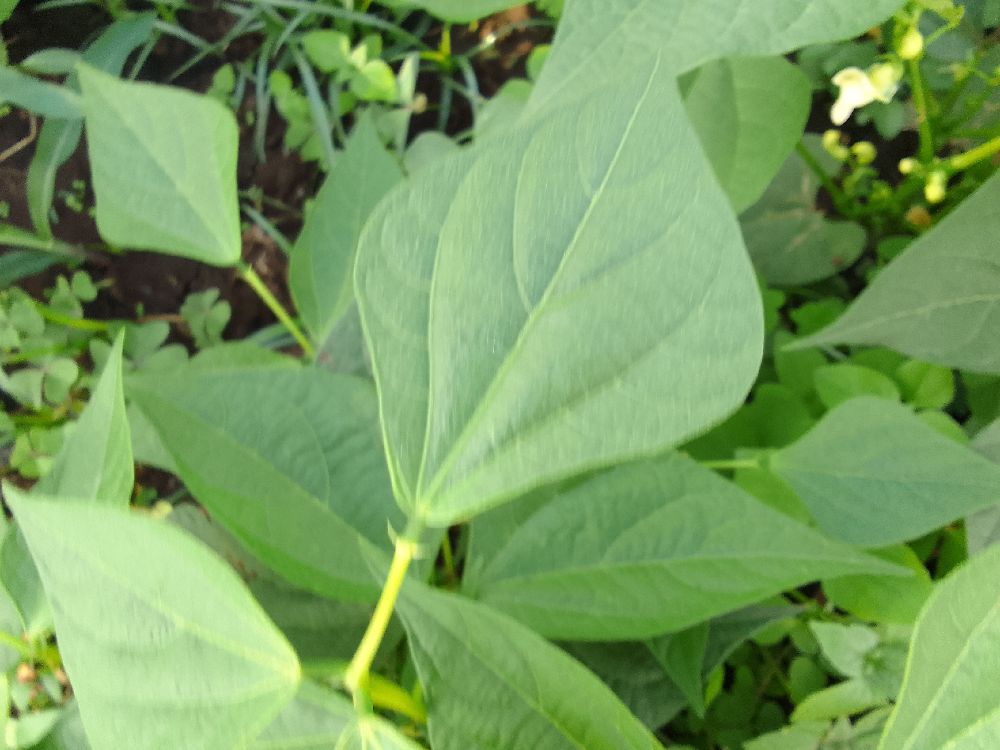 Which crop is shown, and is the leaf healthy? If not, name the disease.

common bean, healthy
